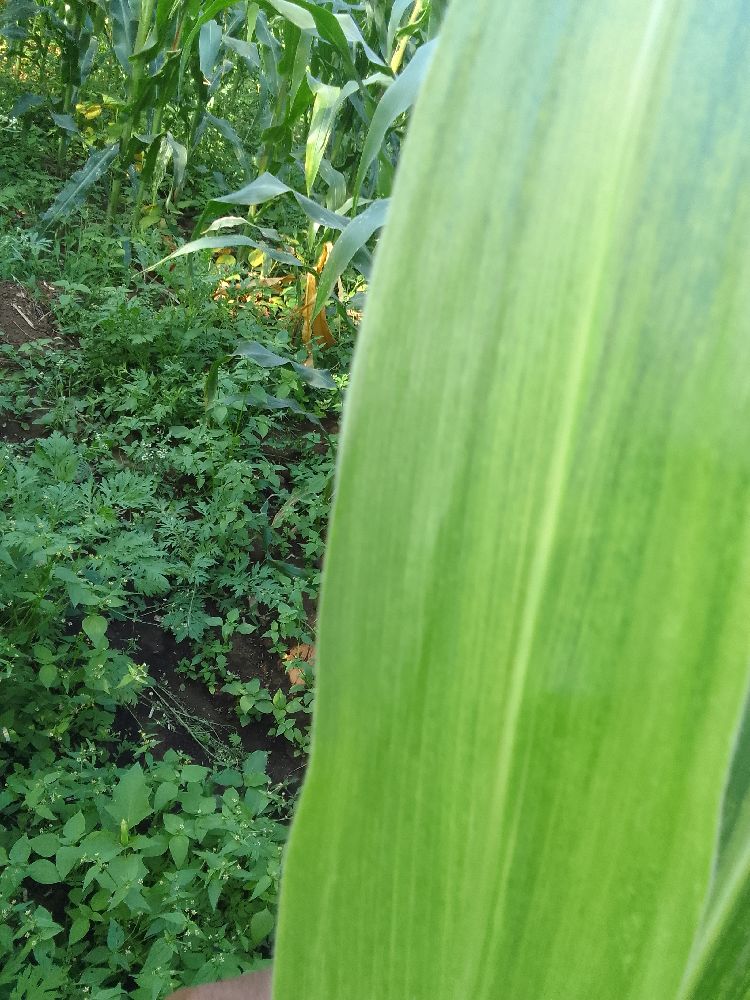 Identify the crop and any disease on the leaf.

maize, maize lethal necrosis
